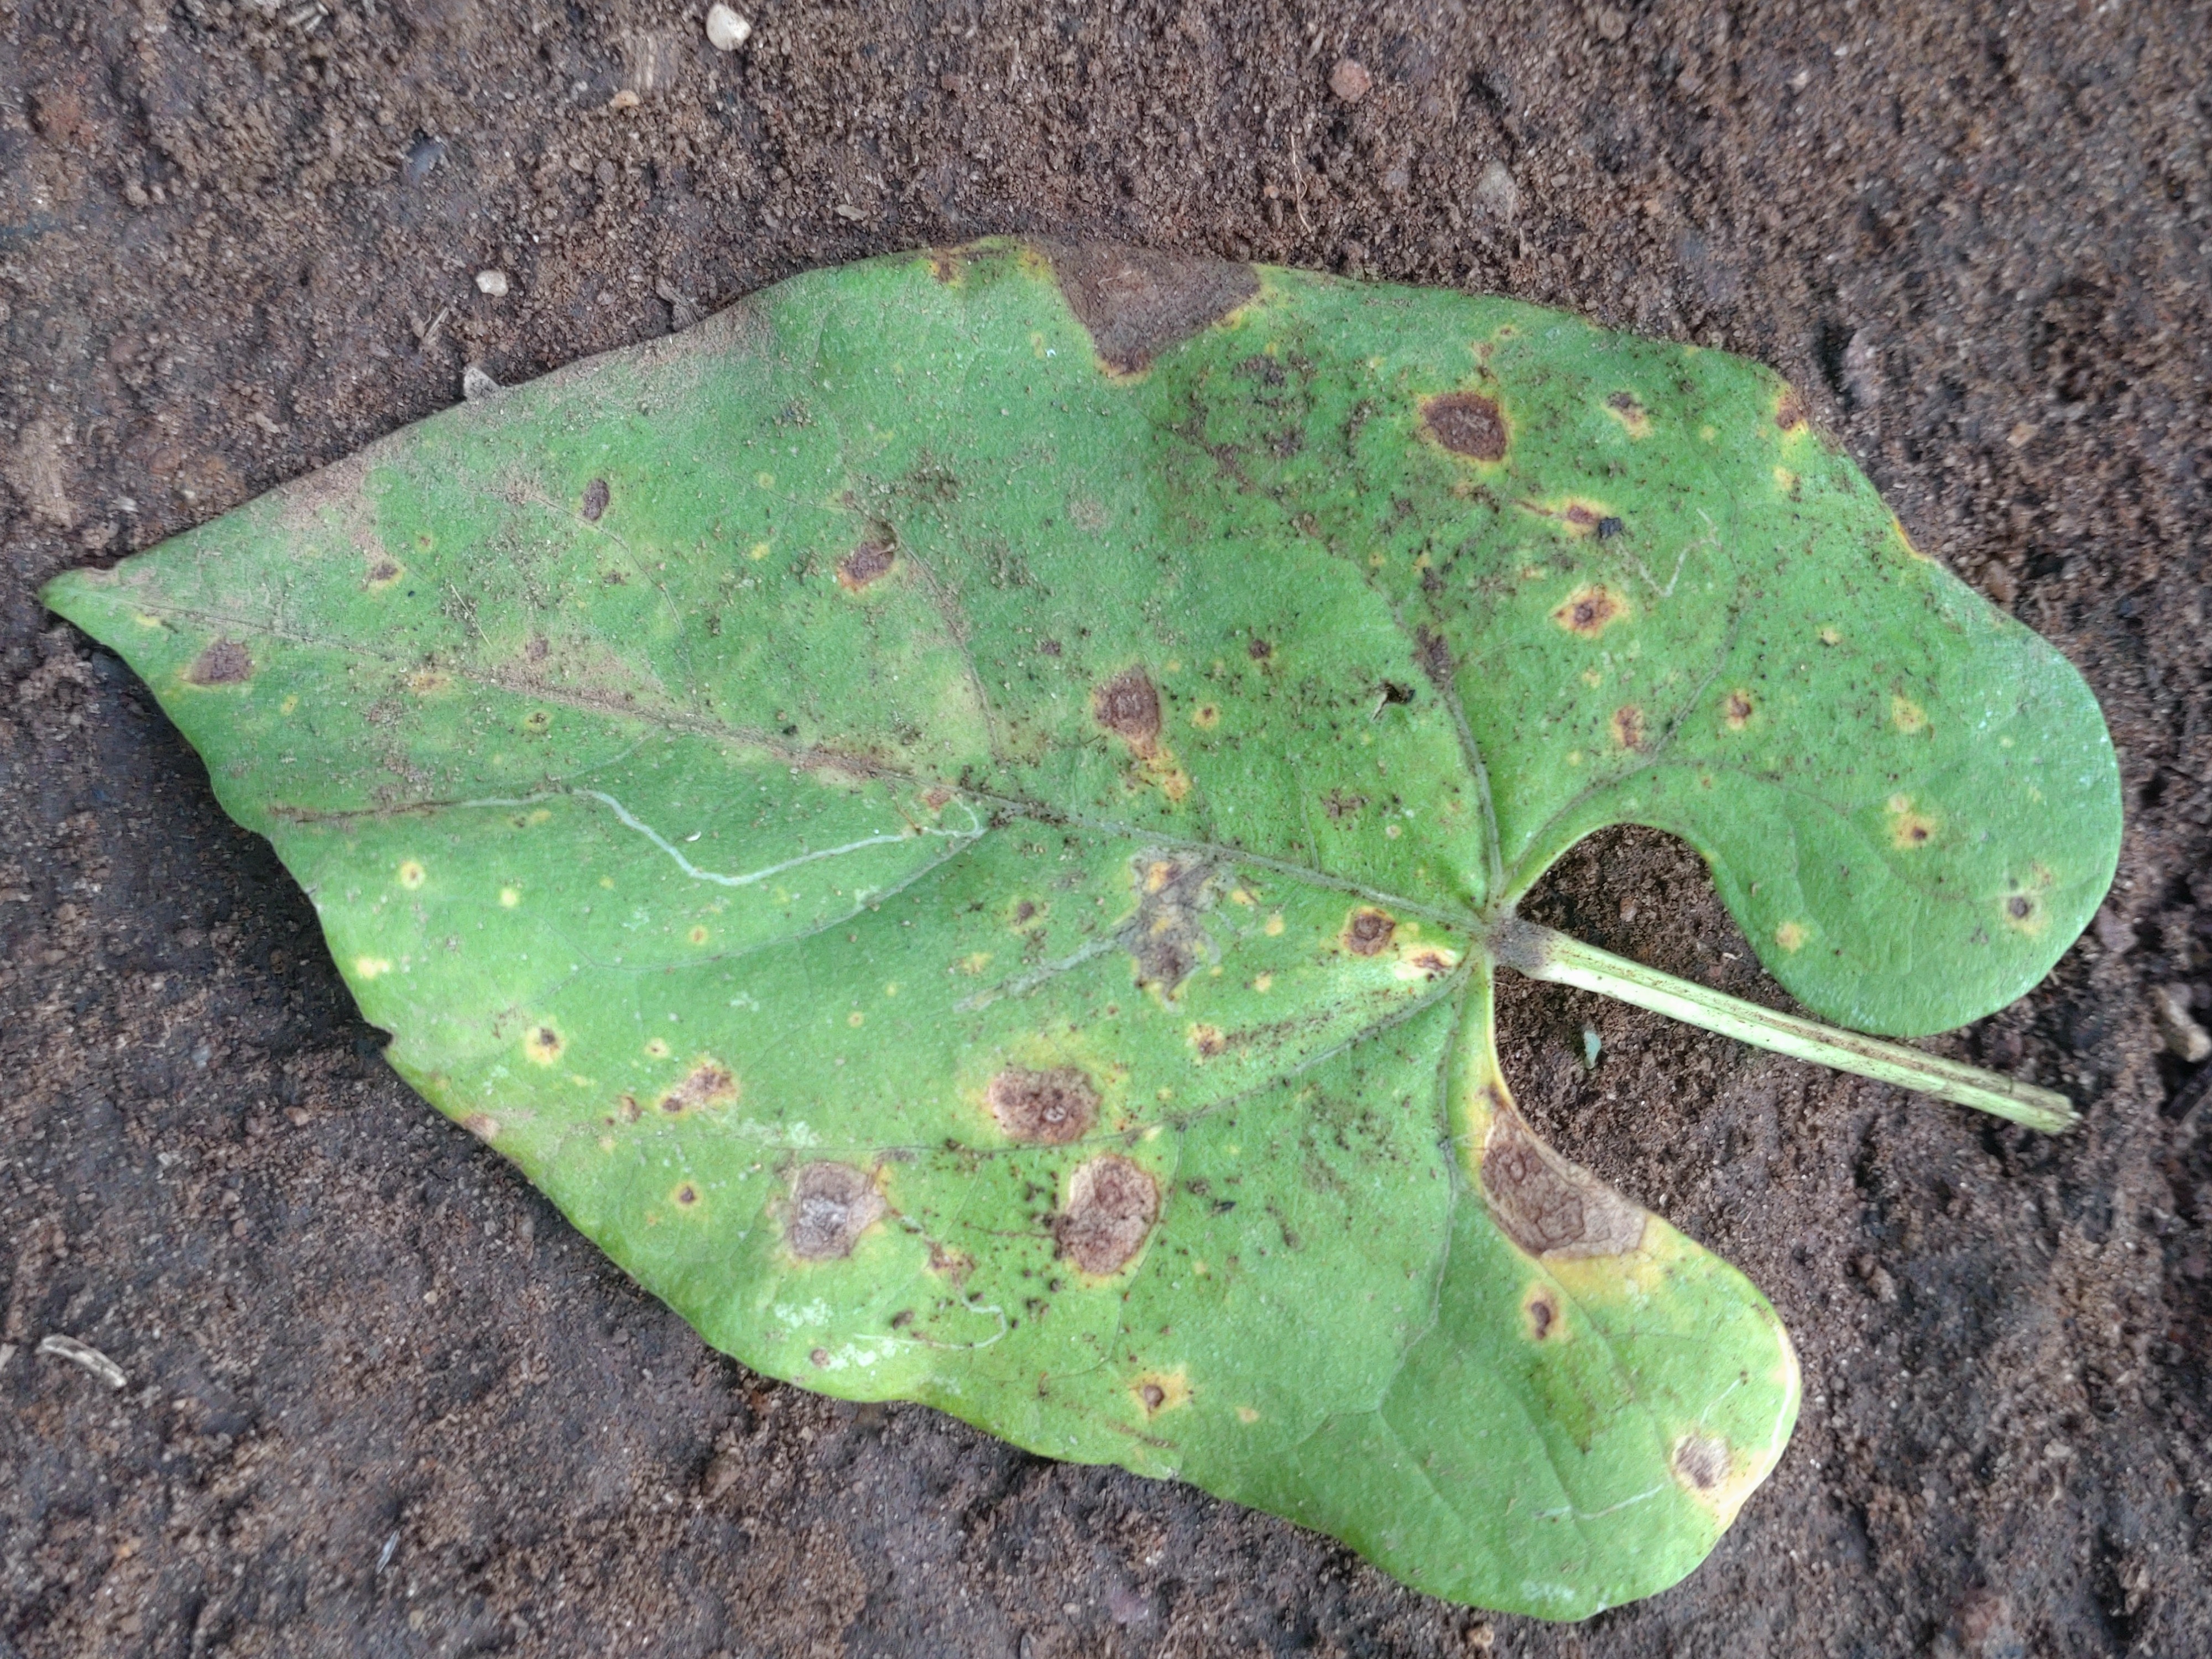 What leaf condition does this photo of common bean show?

rust
